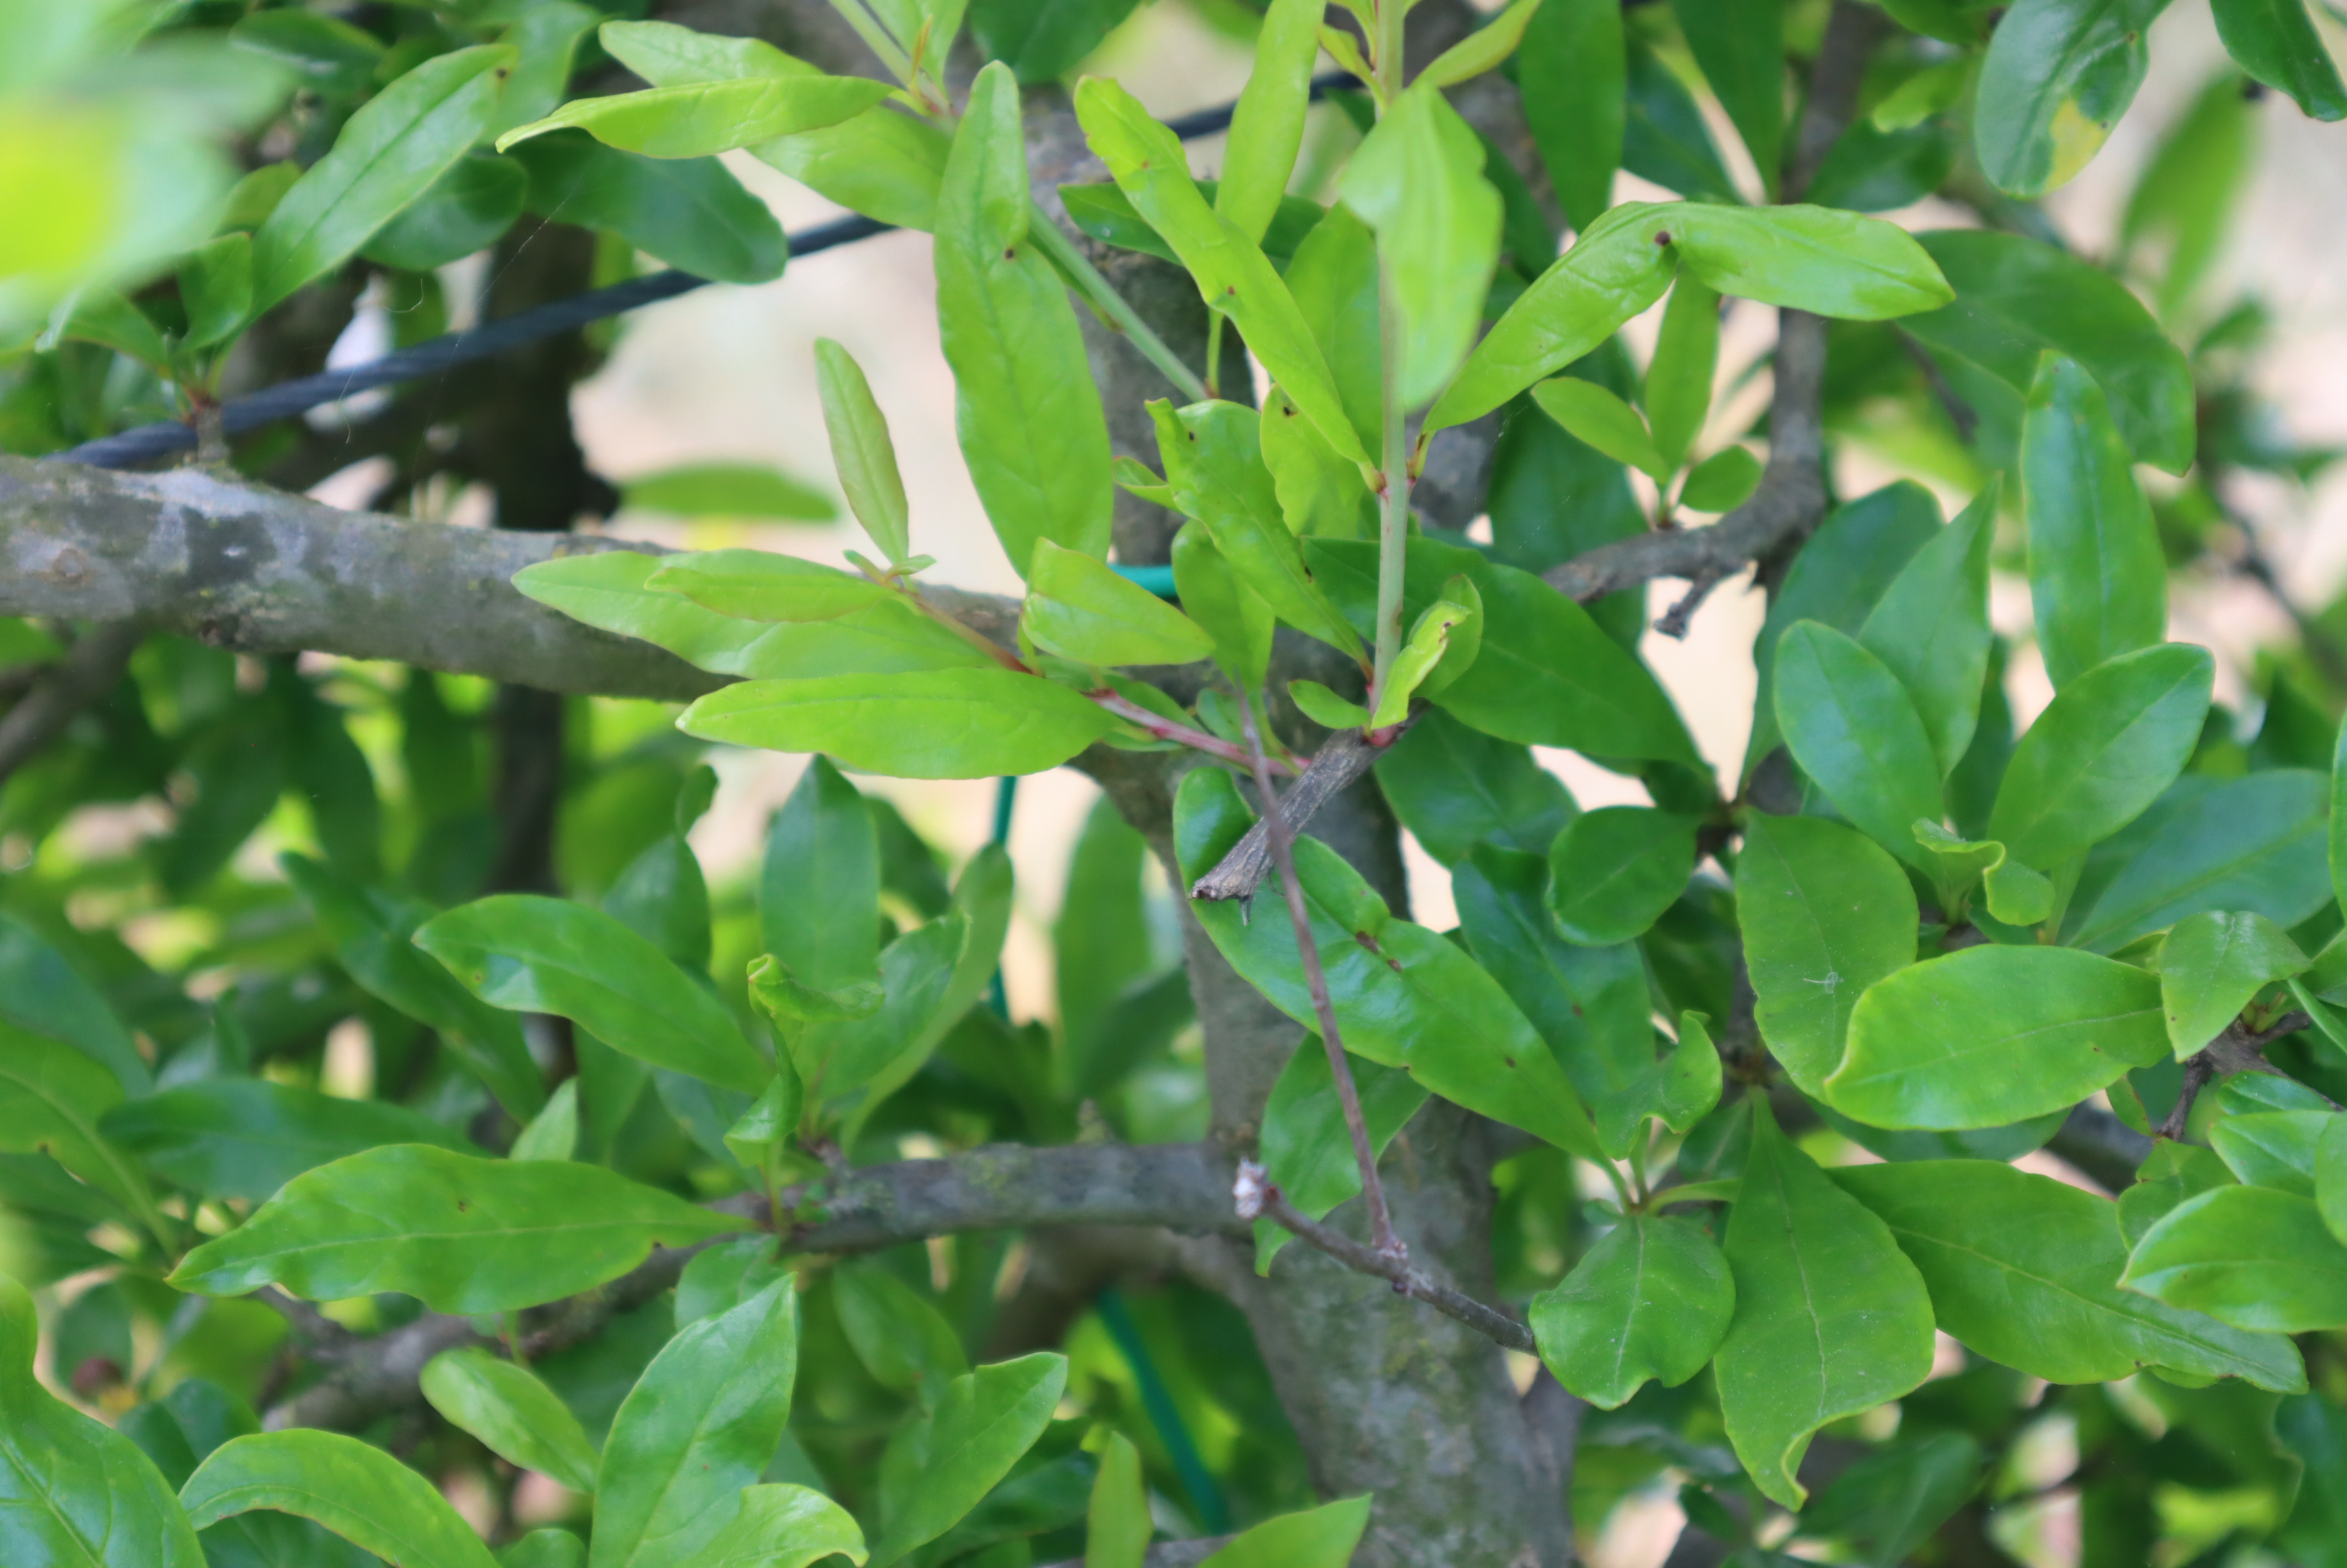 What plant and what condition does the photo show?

pomegranate, aphids, coniella granati
